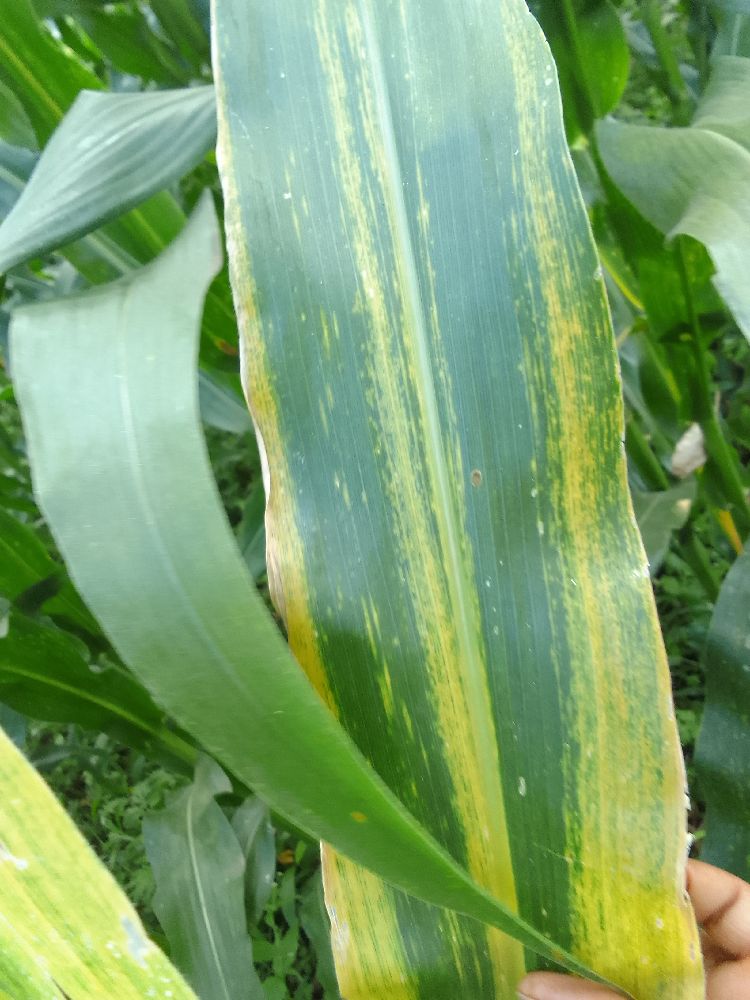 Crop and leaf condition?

maize, maize lethal necrosis
